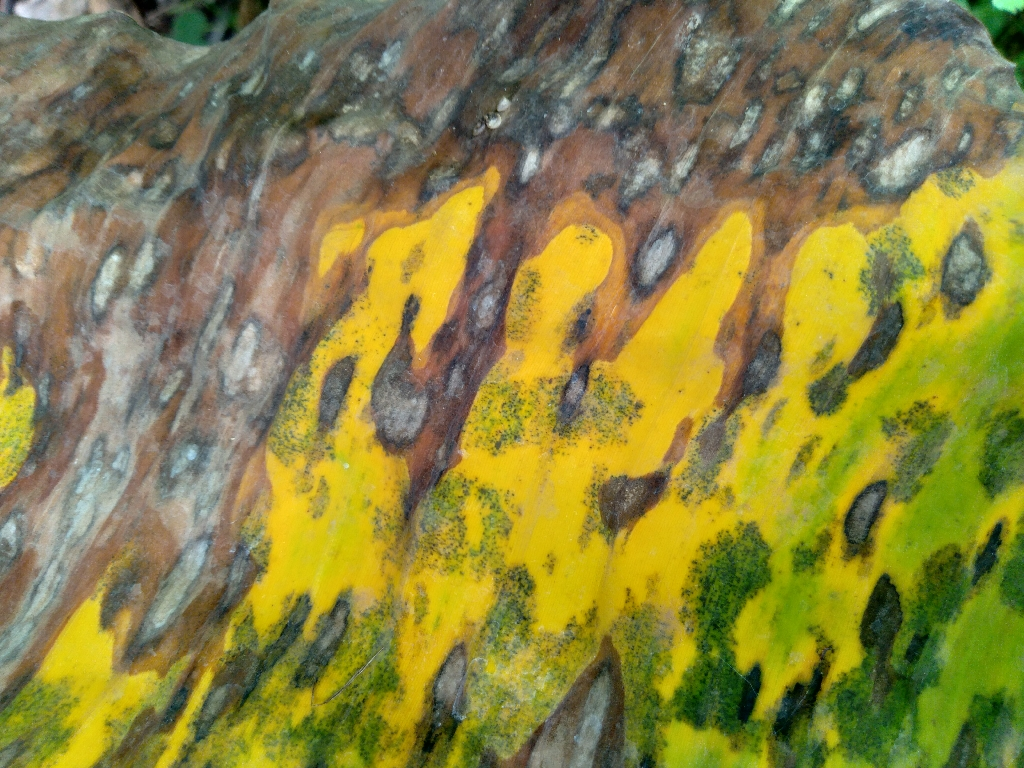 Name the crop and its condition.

banana, black sigatoka
